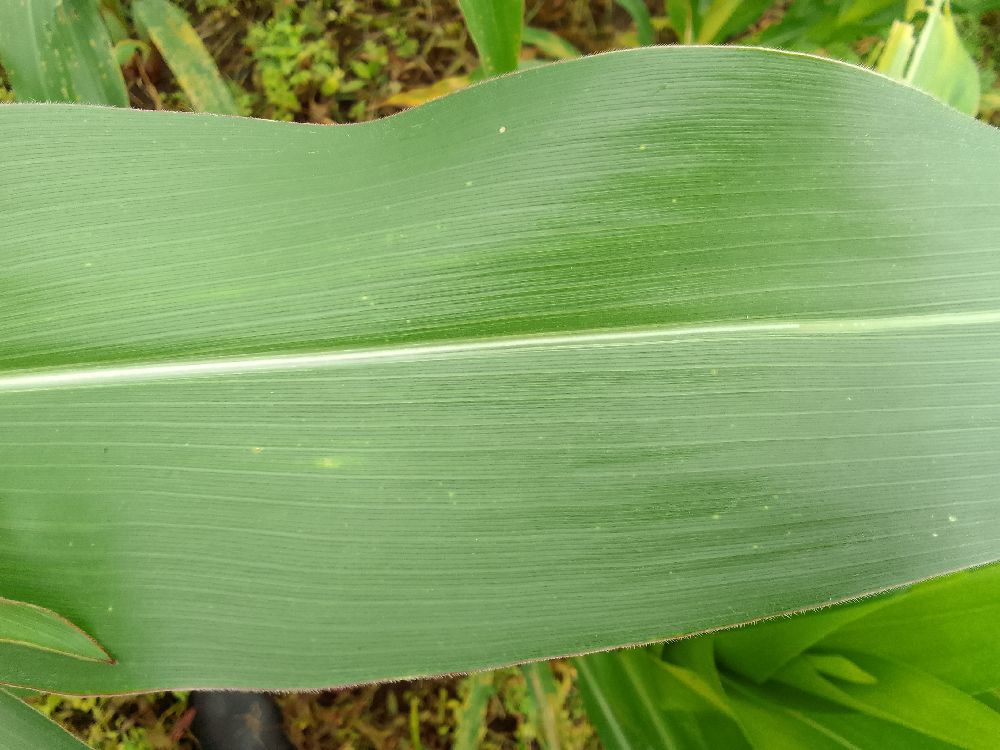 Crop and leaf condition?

maize, healthy
